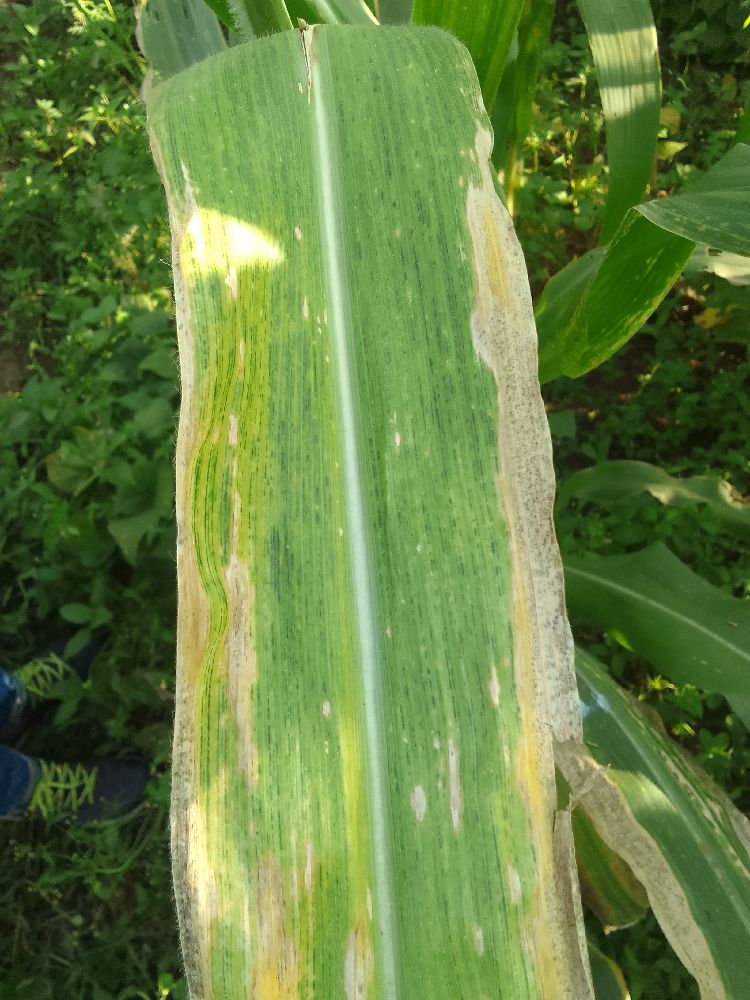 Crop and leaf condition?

maize, maize lethal necrosis
